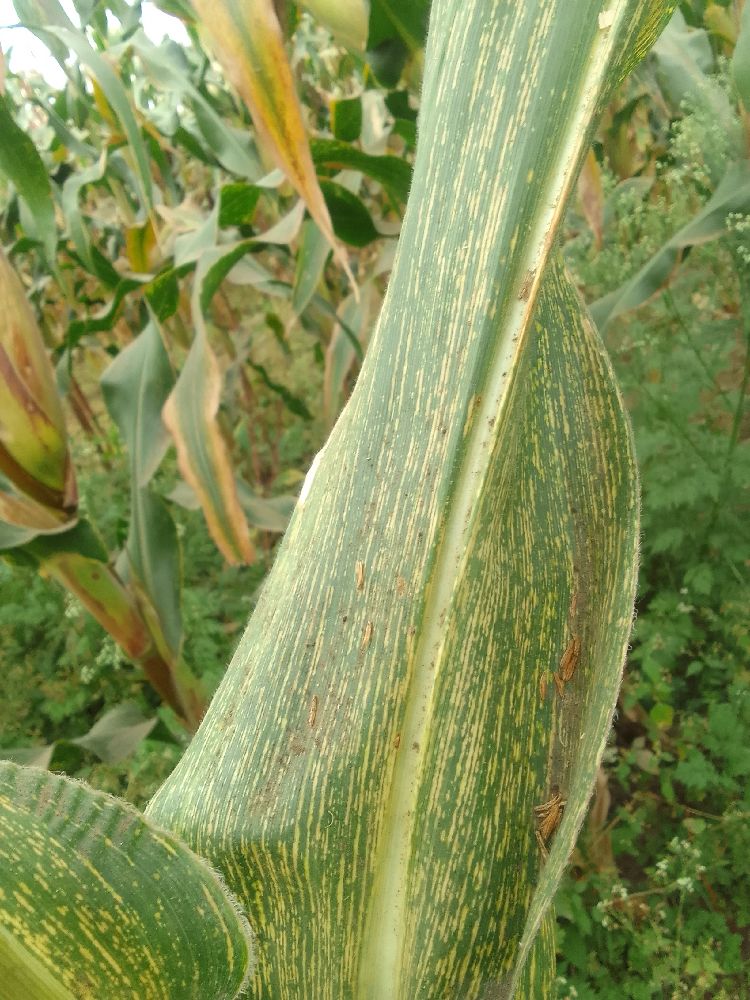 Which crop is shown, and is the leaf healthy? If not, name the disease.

maize, maize streak virus
